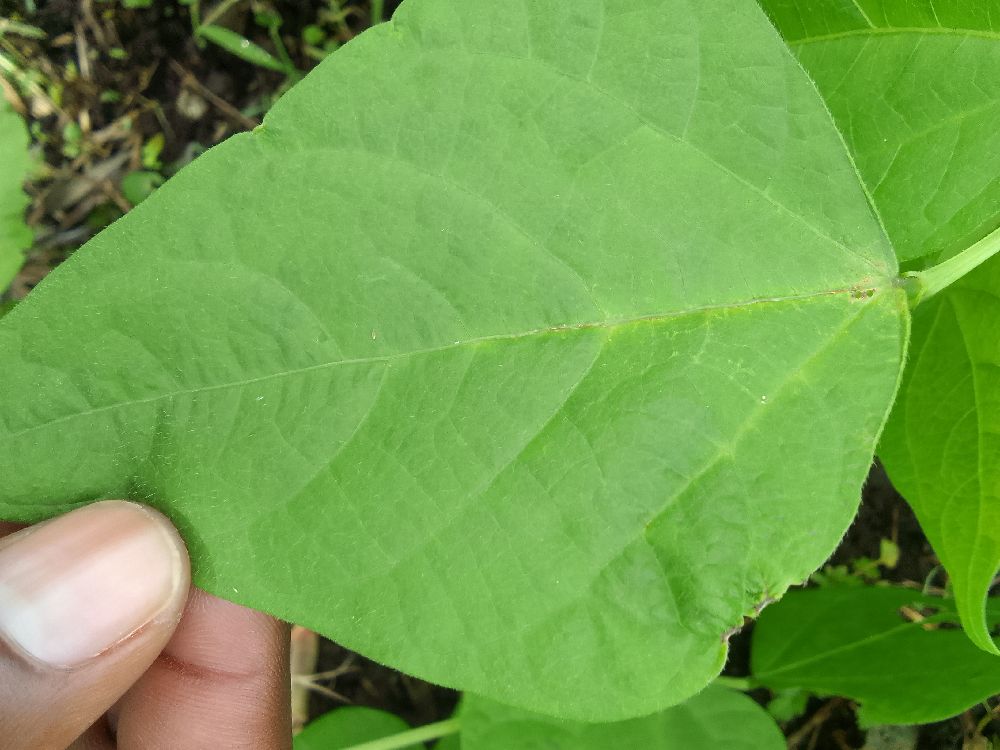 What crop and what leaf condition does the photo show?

common bean, healthy
